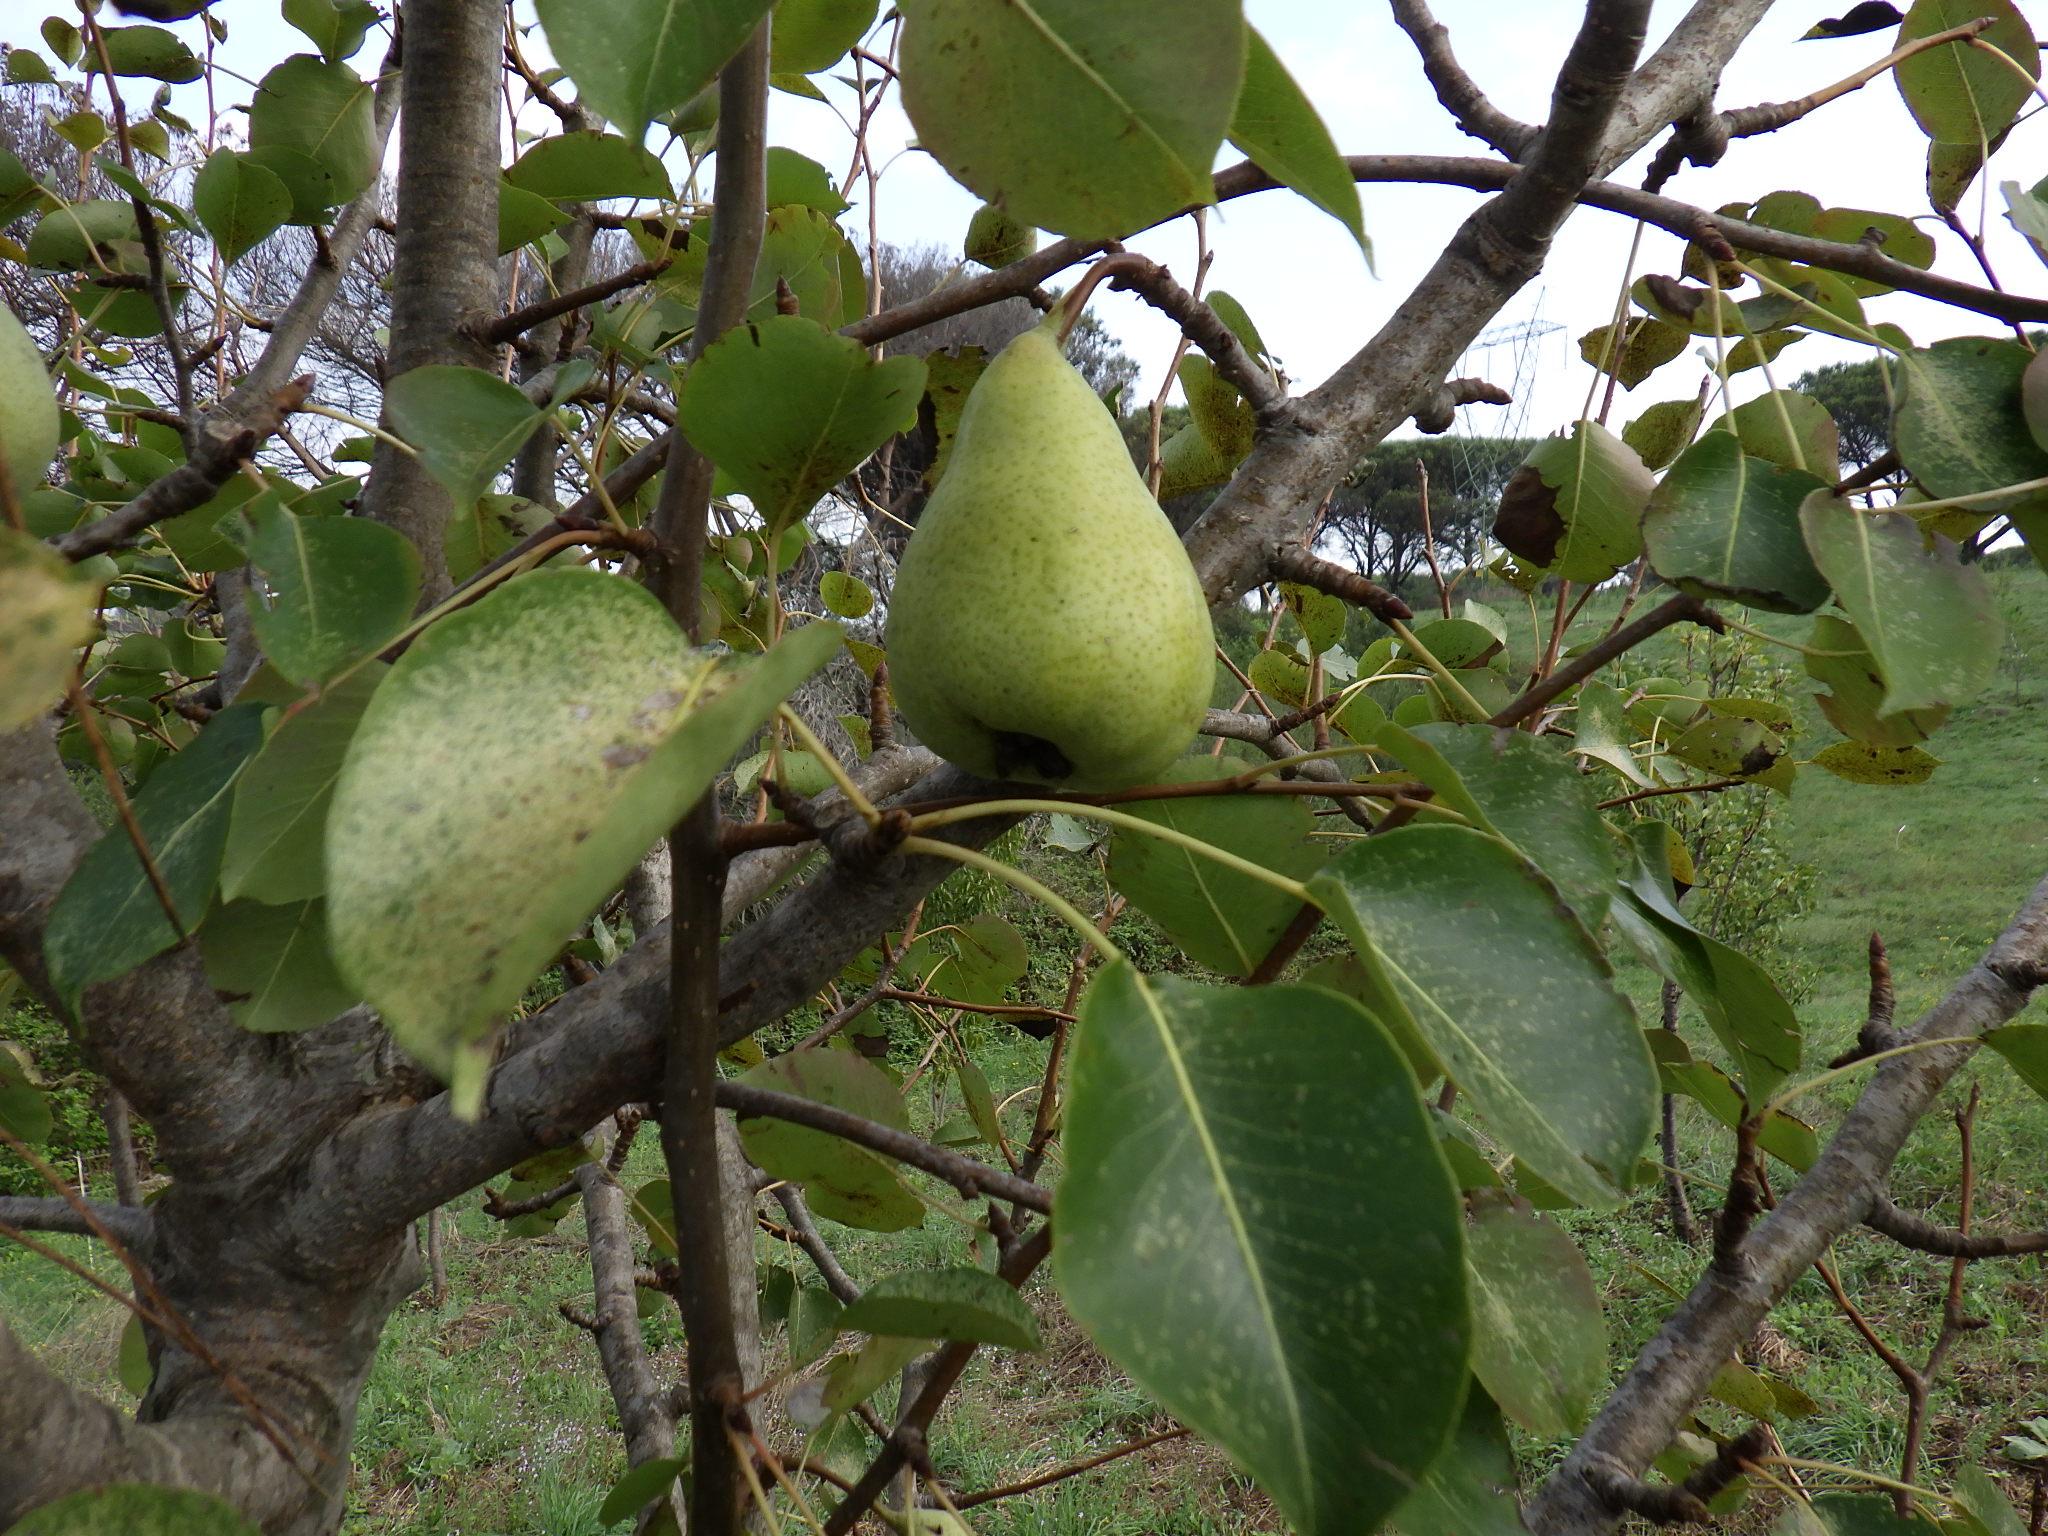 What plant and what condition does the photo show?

pear, black spot, tingid
